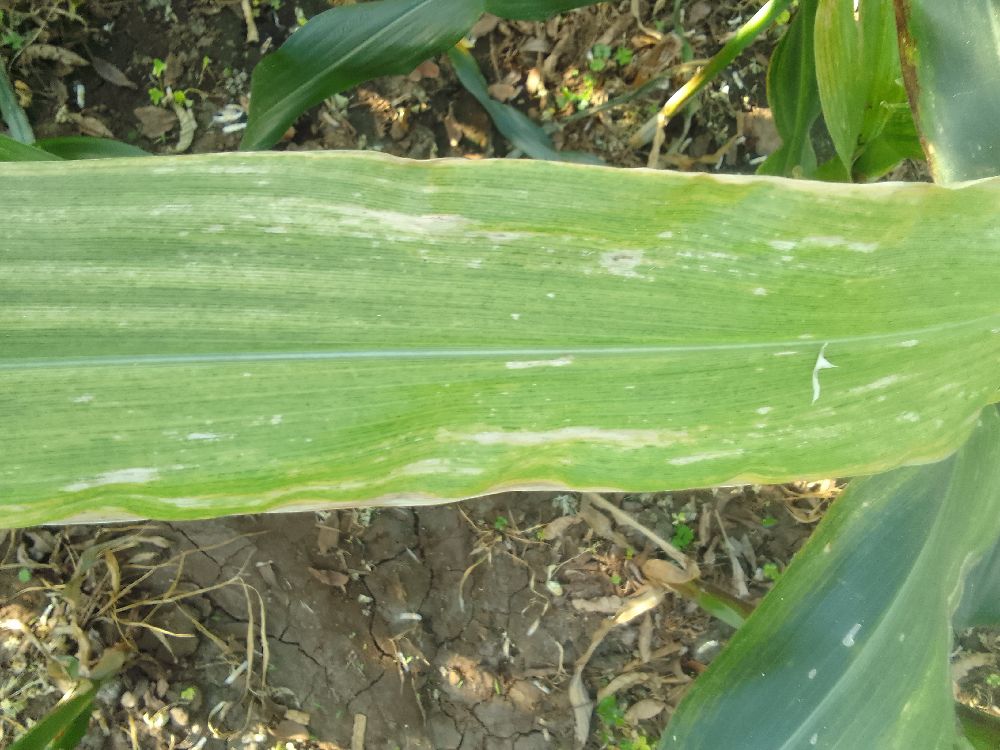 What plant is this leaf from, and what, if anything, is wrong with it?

maize, maize lethal necrosis
